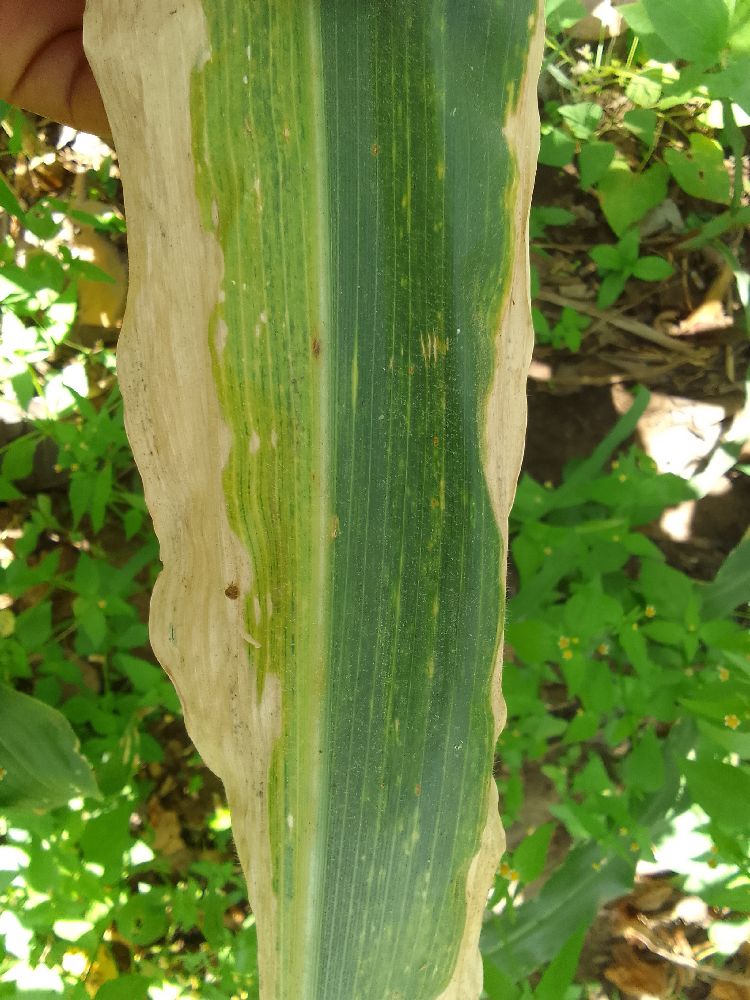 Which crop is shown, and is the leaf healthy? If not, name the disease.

maize, maize lethal necrosis
